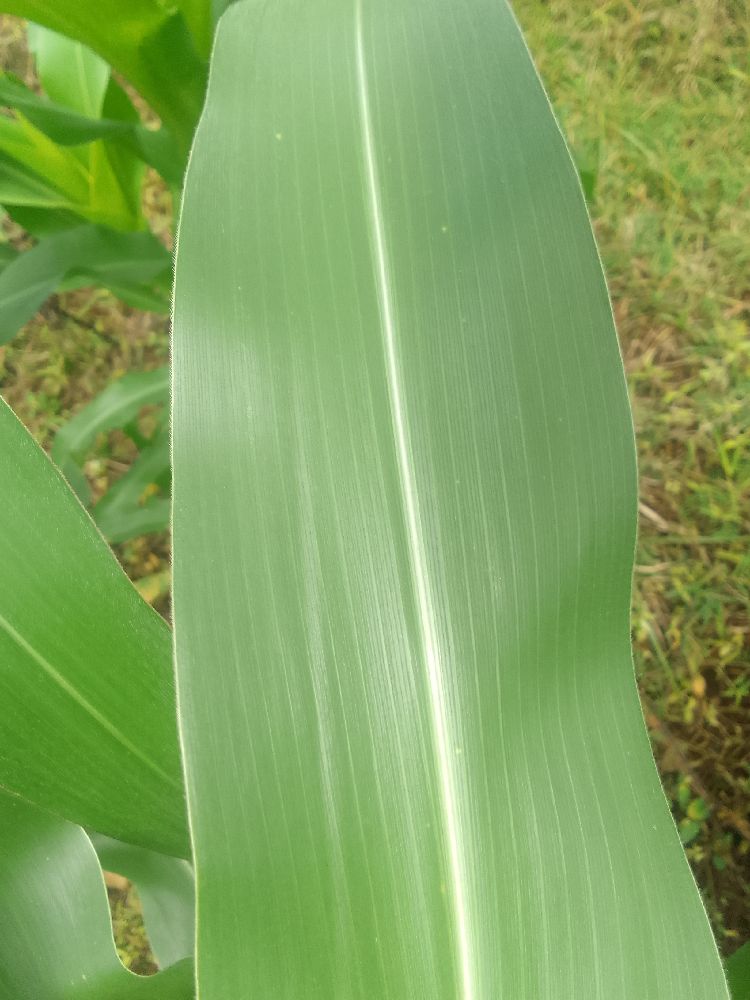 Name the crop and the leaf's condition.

maize, healthy
